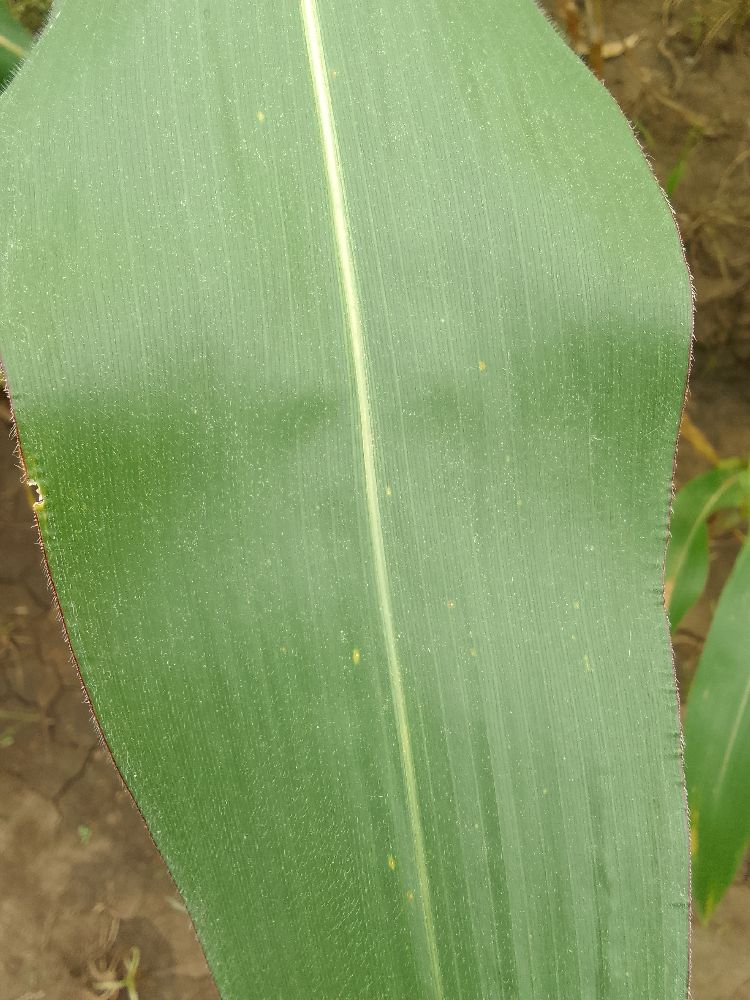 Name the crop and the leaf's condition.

maize, healthy
